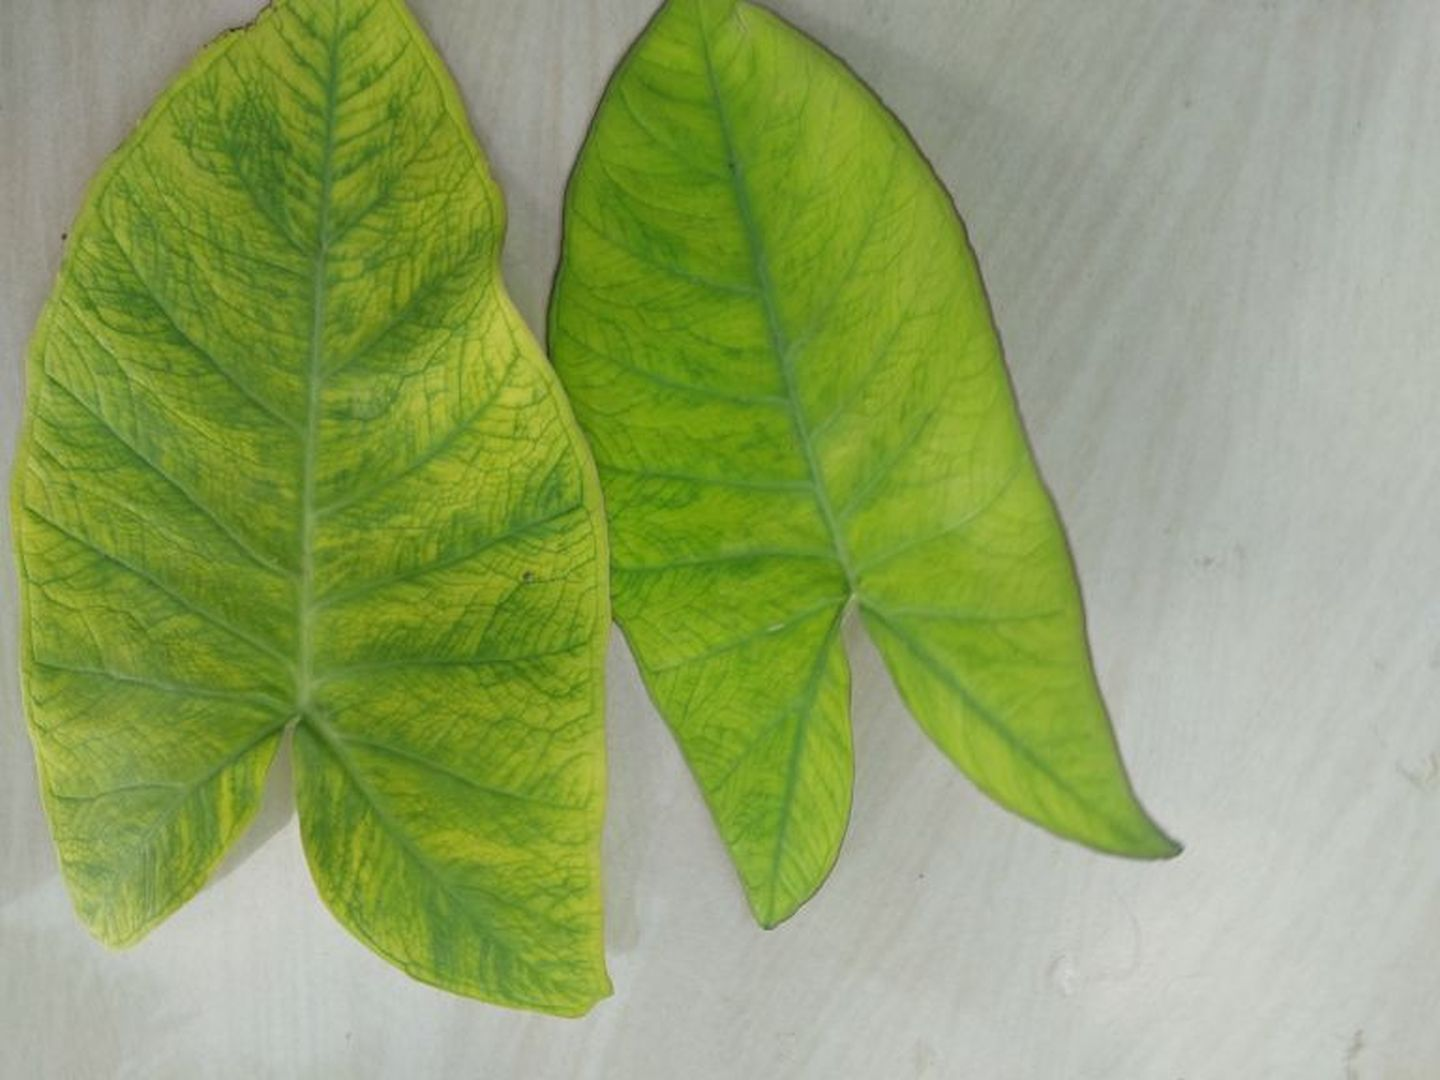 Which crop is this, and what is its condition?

taro, mosaic
